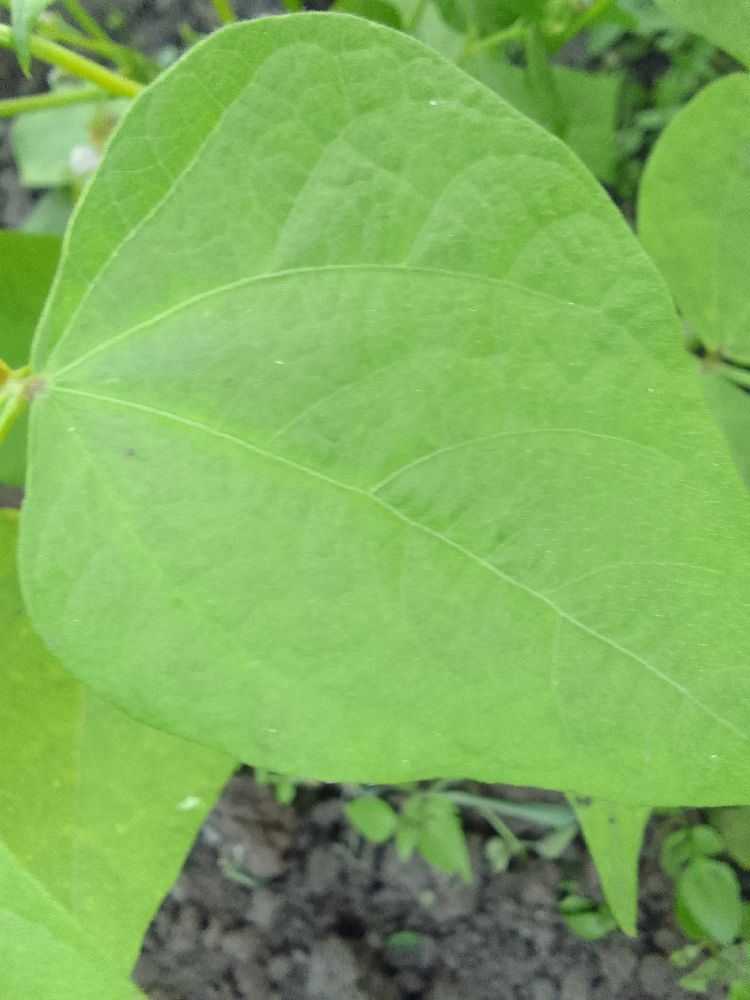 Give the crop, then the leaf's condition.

common bean, healthy
